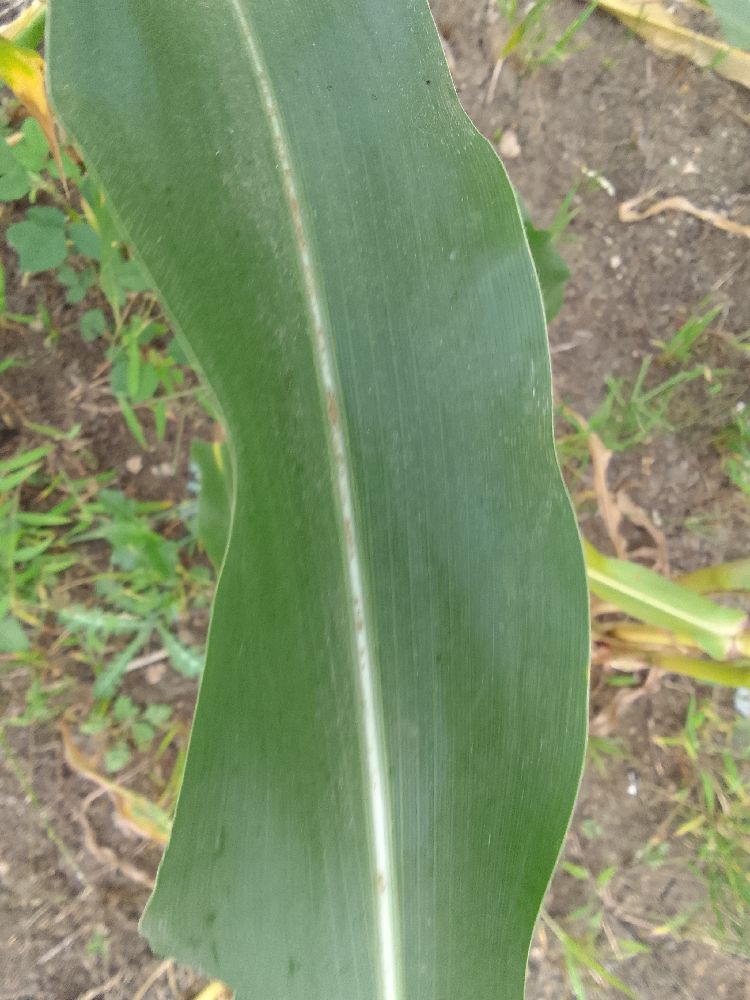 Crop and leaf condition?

maize, healthy
